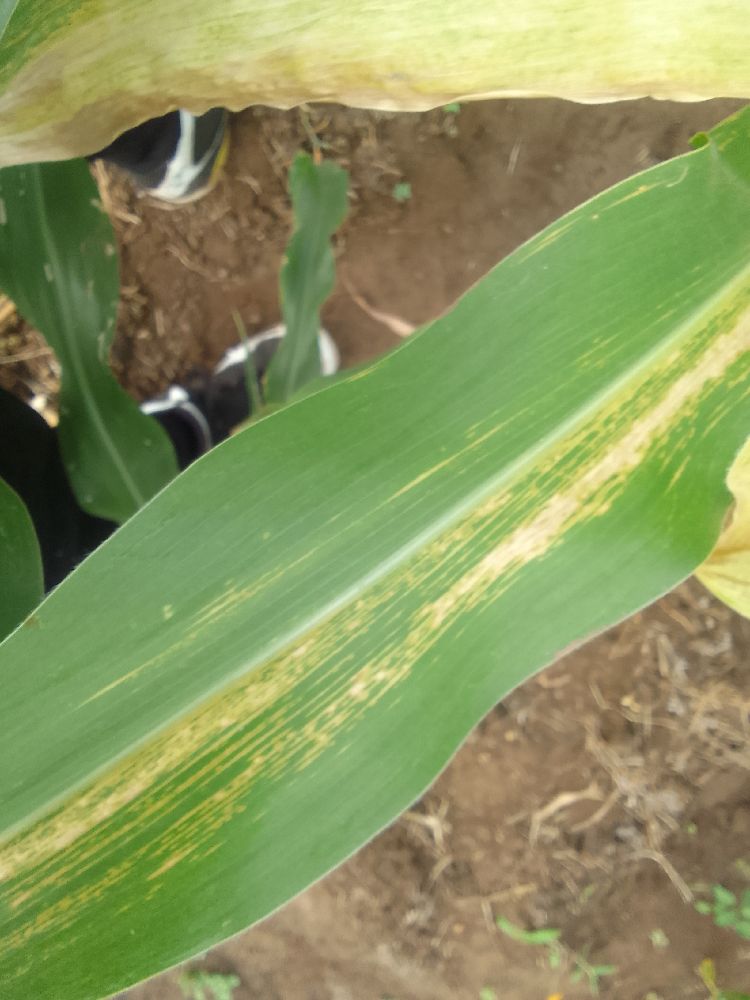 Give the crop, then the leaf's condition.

maize, maize lethal necrosis
